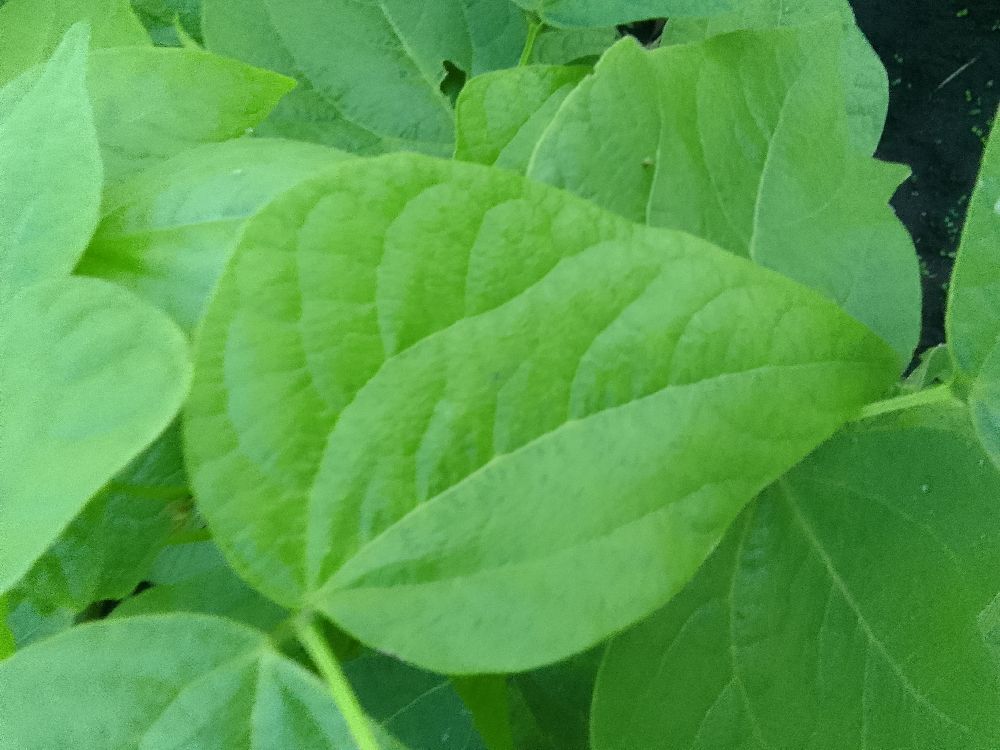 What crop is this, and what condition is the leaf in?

common bean, healthy
